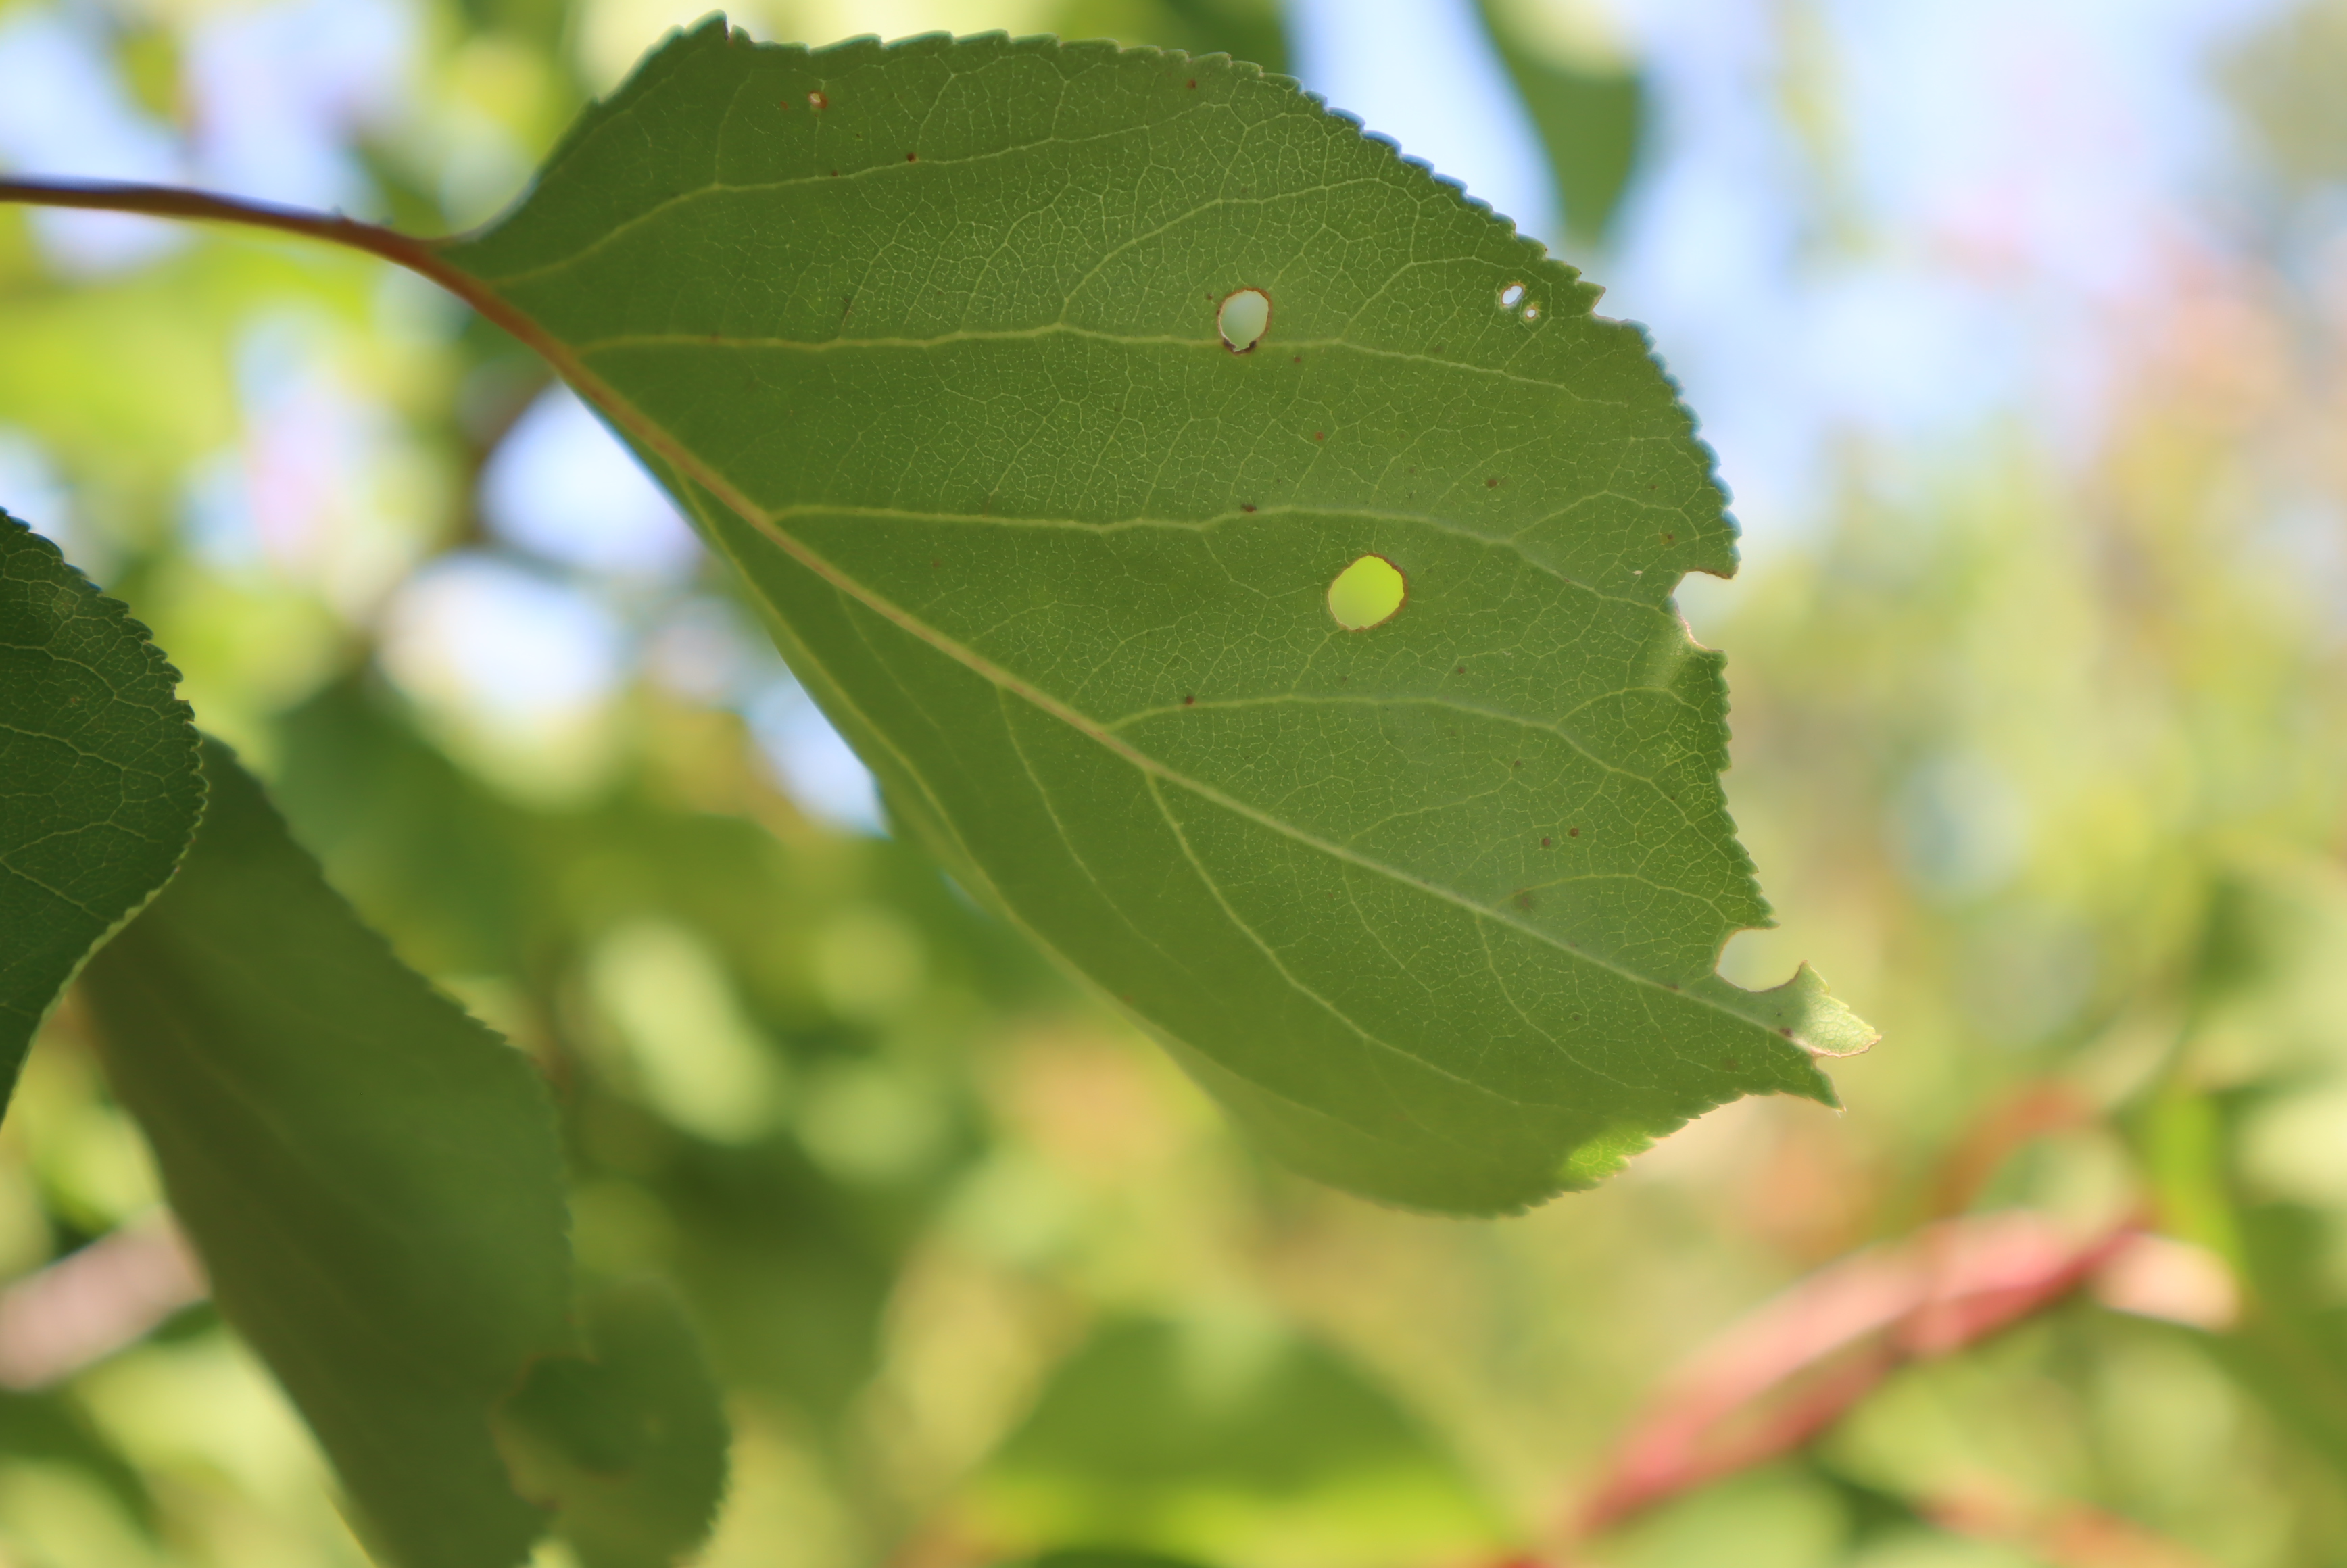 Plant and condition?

apricot, shot hole disease
